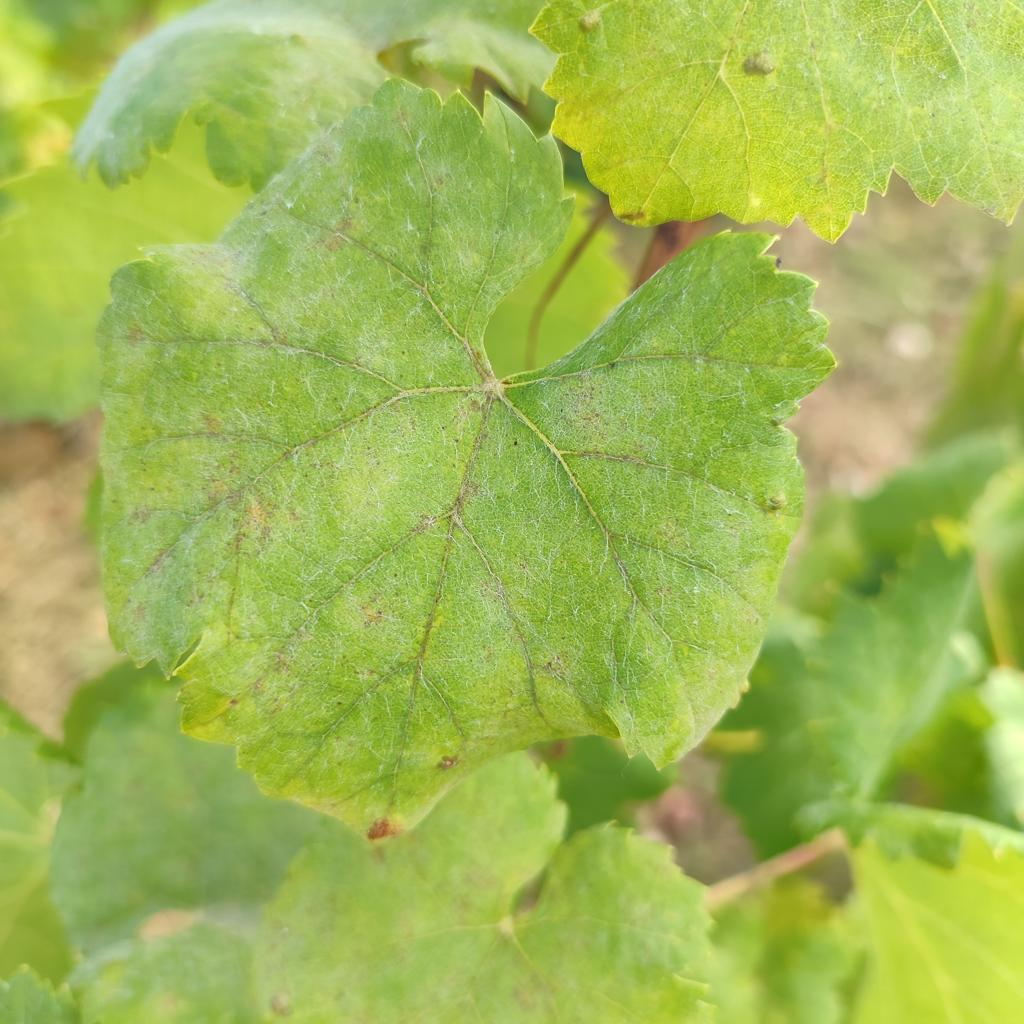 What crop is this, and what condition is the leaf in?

grapevine, powdery mildew
